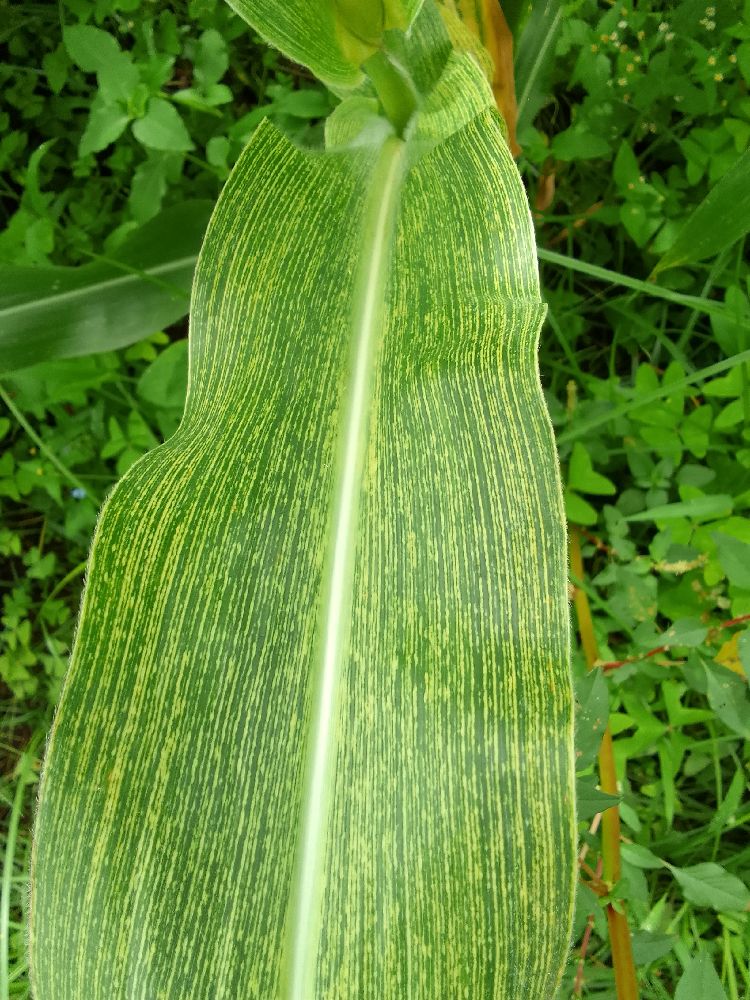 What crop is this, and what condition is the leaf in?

maize, maize streak virus
